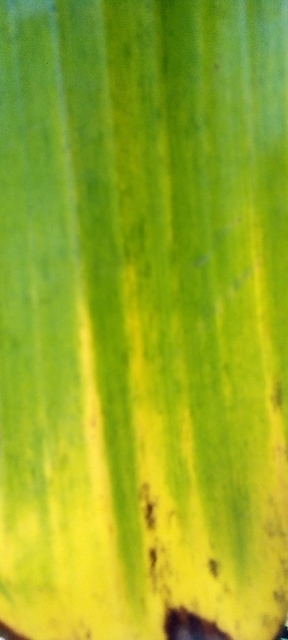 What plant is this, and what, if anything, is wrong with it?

banana, fusarium wilt race 1
